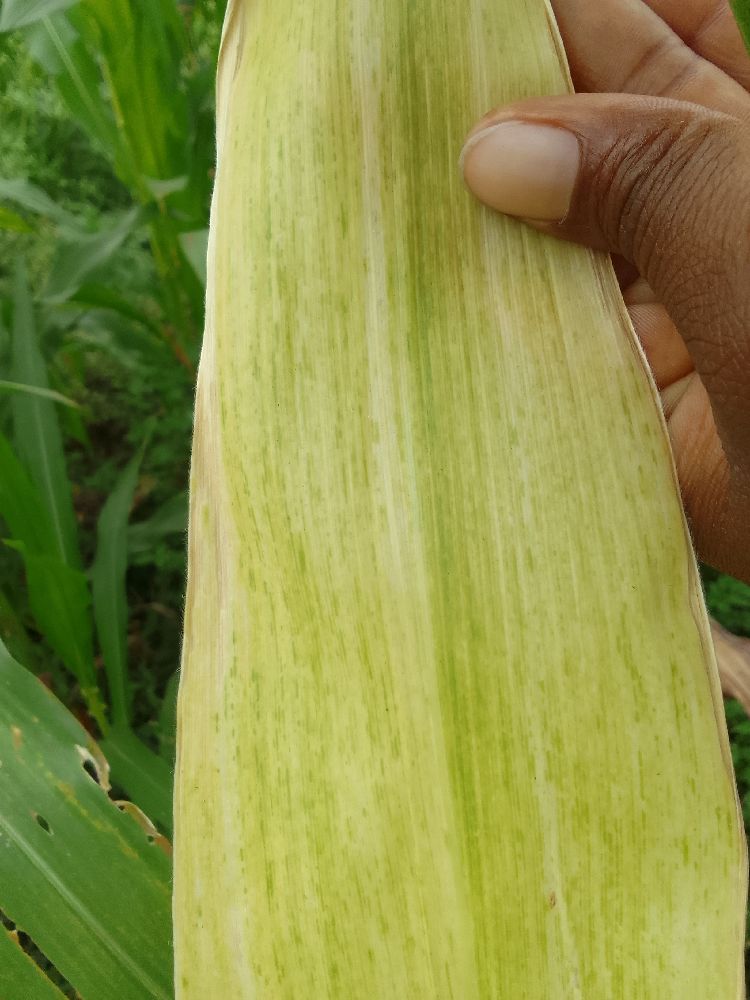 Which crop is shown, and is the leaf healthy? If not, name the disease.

maize, maize lethal necrosis
